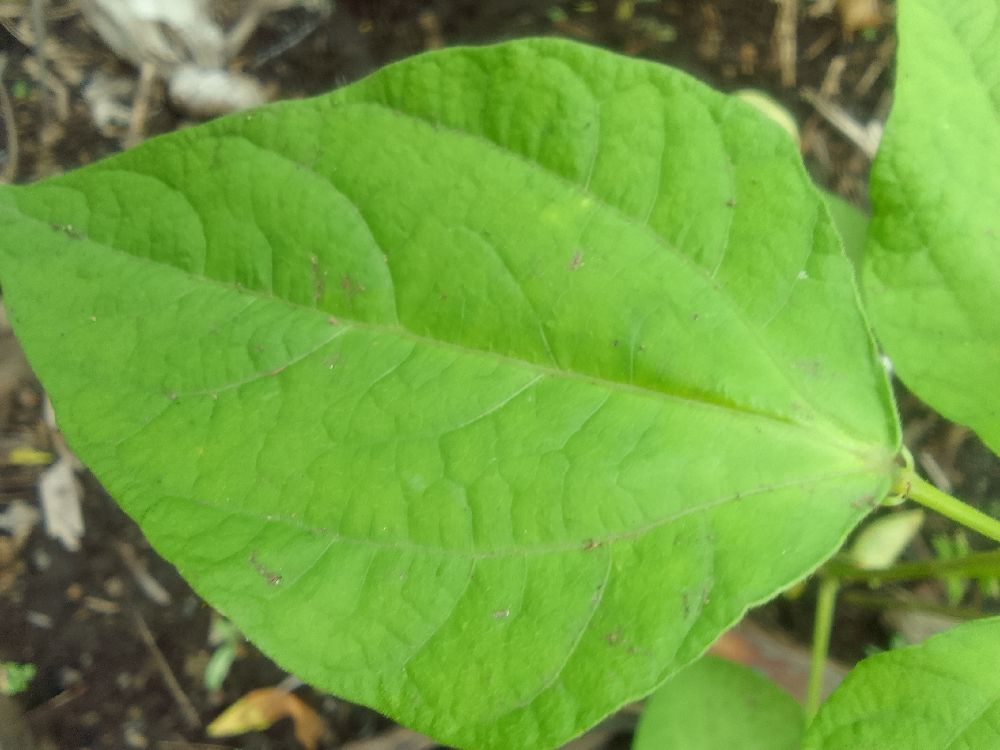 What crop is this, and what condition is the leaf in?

common bean, healthy
